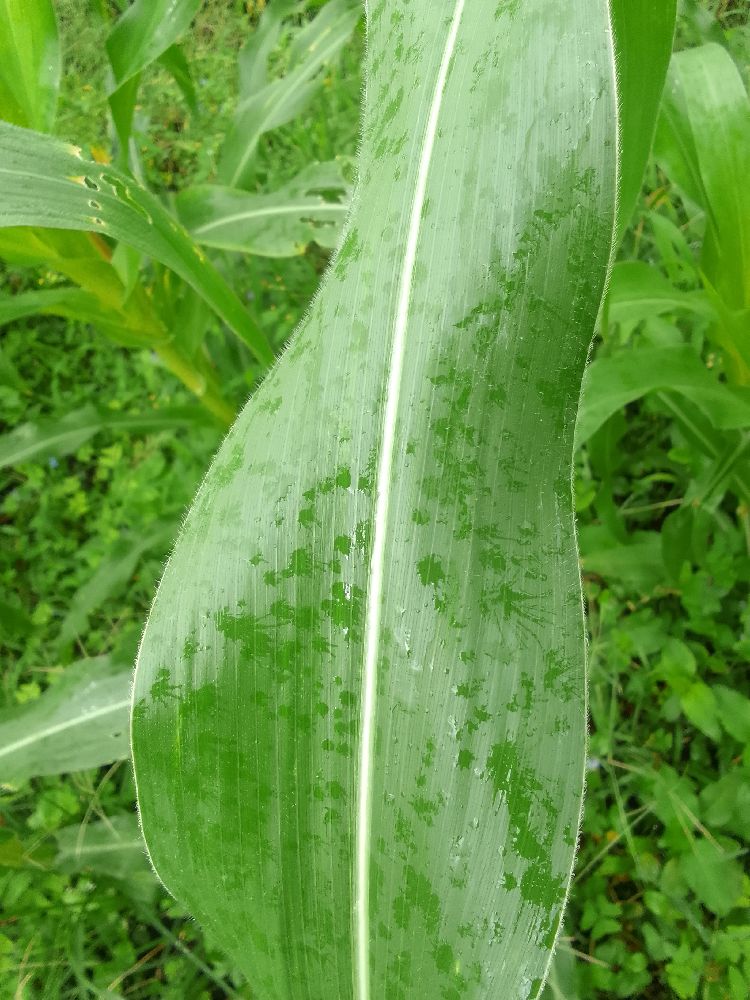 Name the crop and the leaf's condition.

maize, healthy
